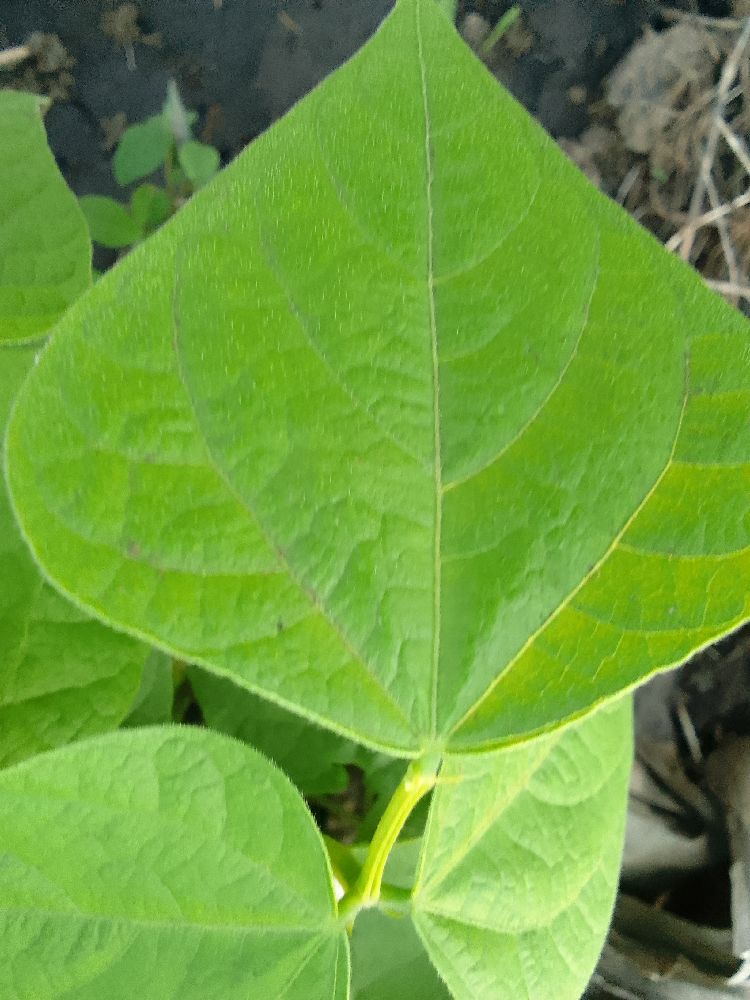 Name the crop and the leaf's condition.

common bean, healthy
